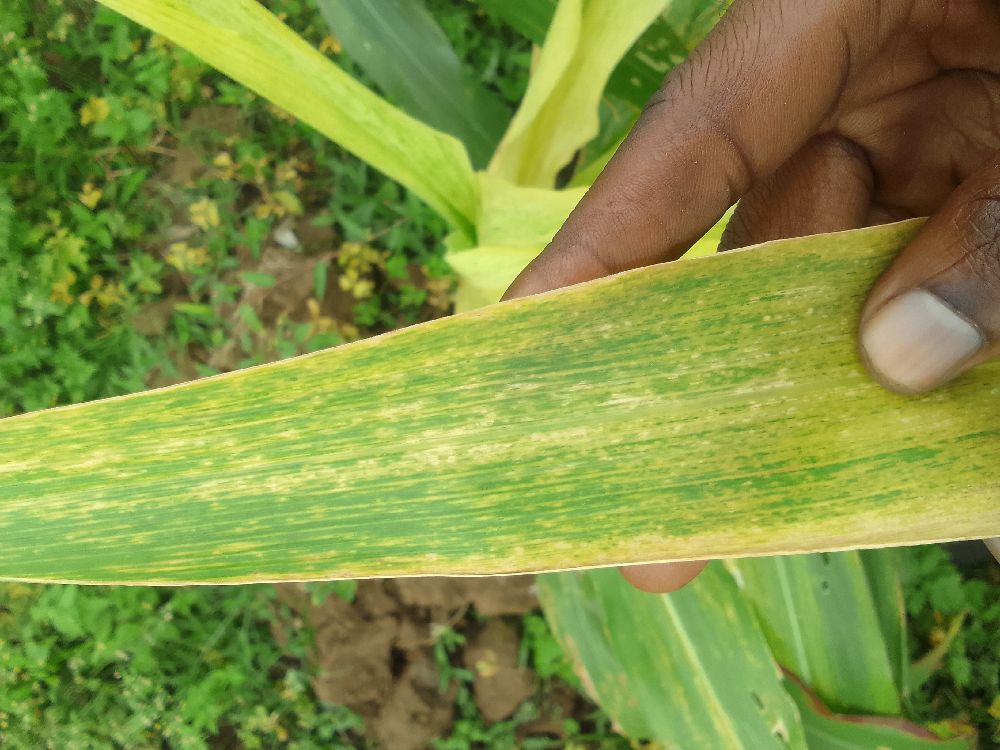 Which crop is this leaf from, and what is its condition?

maize, maize lethal necrosis
